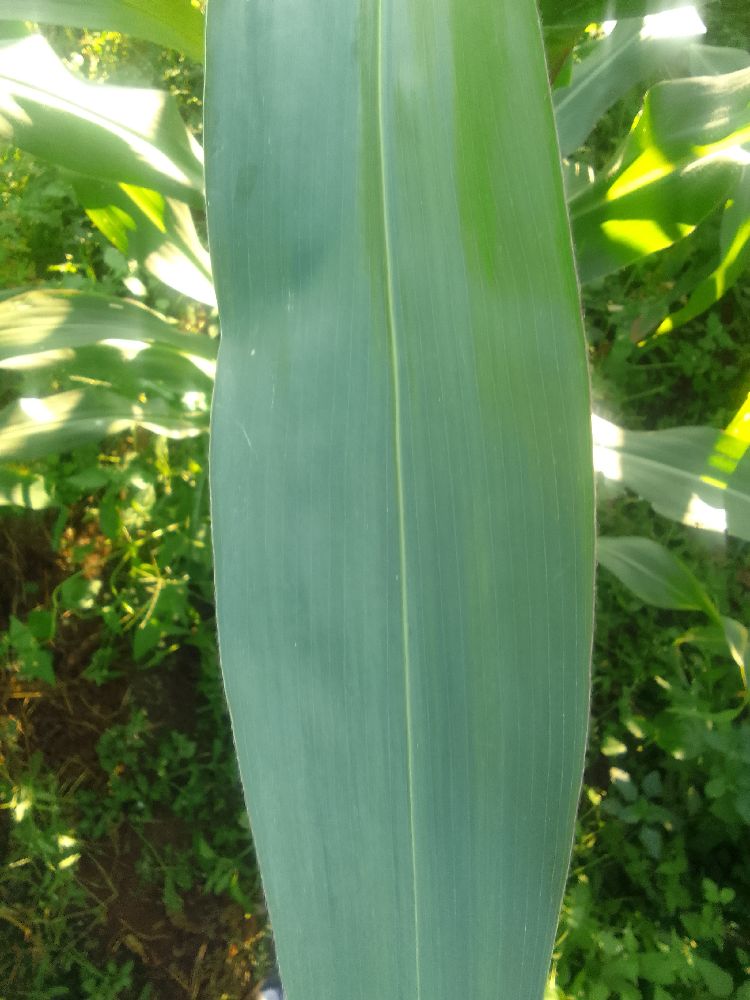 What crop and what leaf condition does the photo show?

maize, healthy
